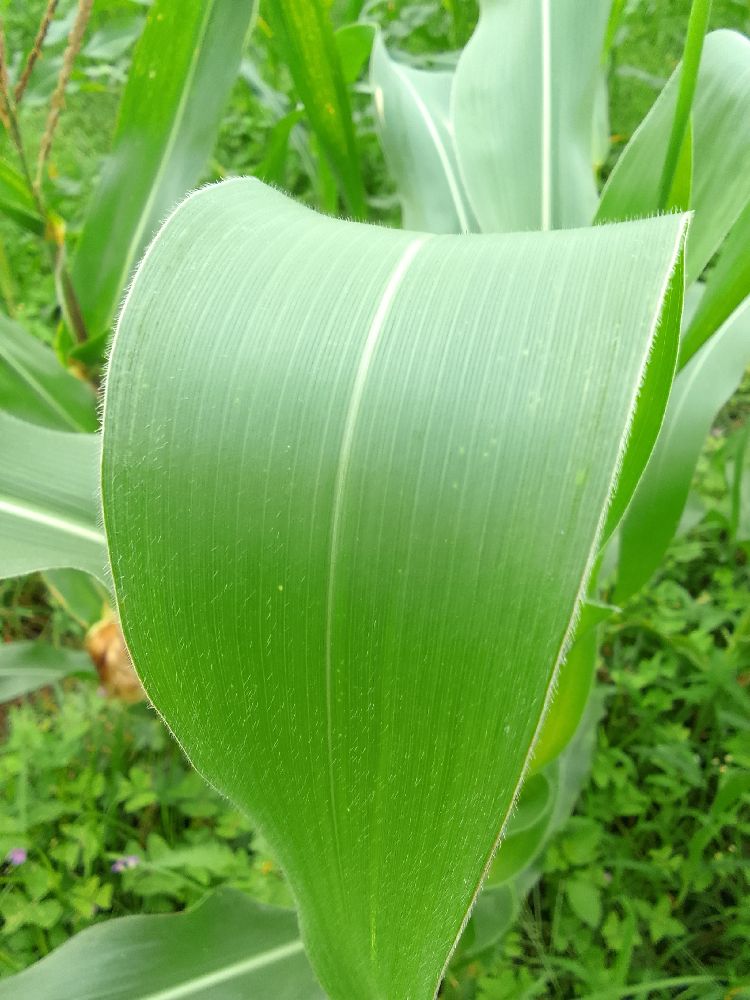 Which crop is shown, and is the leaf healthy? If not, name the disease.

maize, healthy
